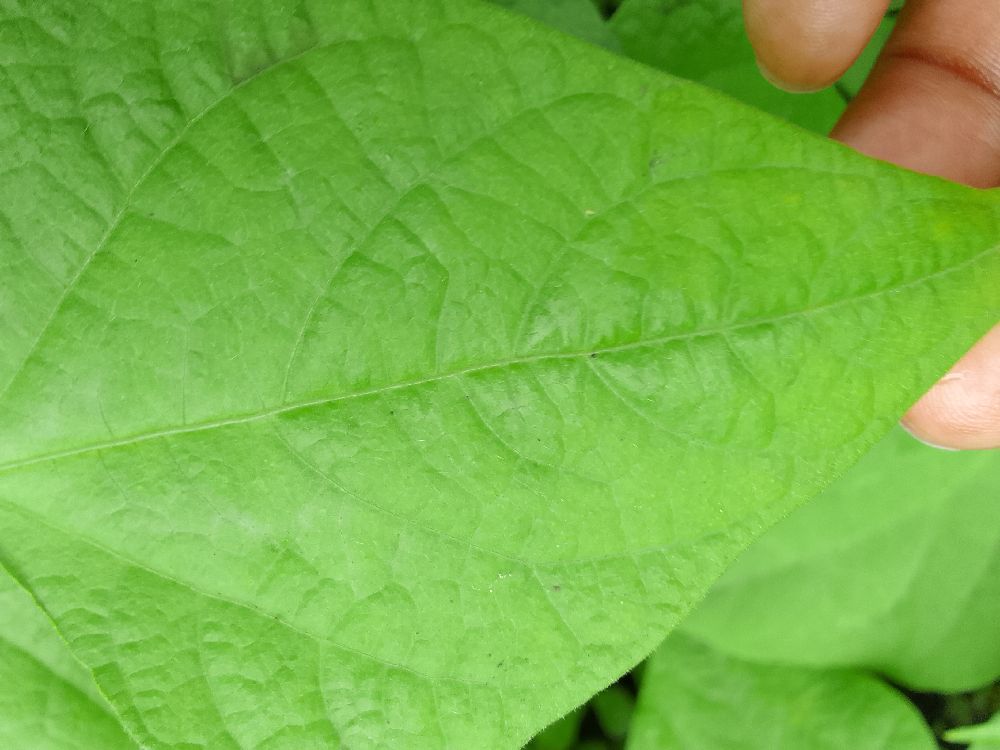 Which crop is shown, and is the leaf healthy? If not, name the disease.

common bean, healthy
